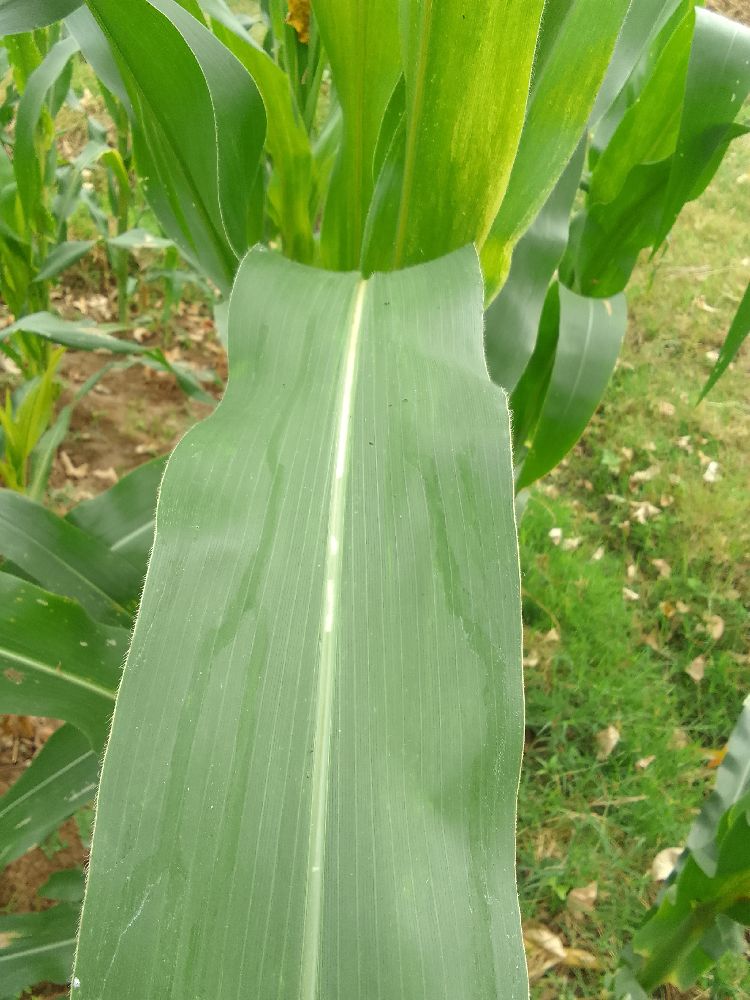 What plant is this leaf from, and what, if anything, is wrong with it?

maize, healthy
